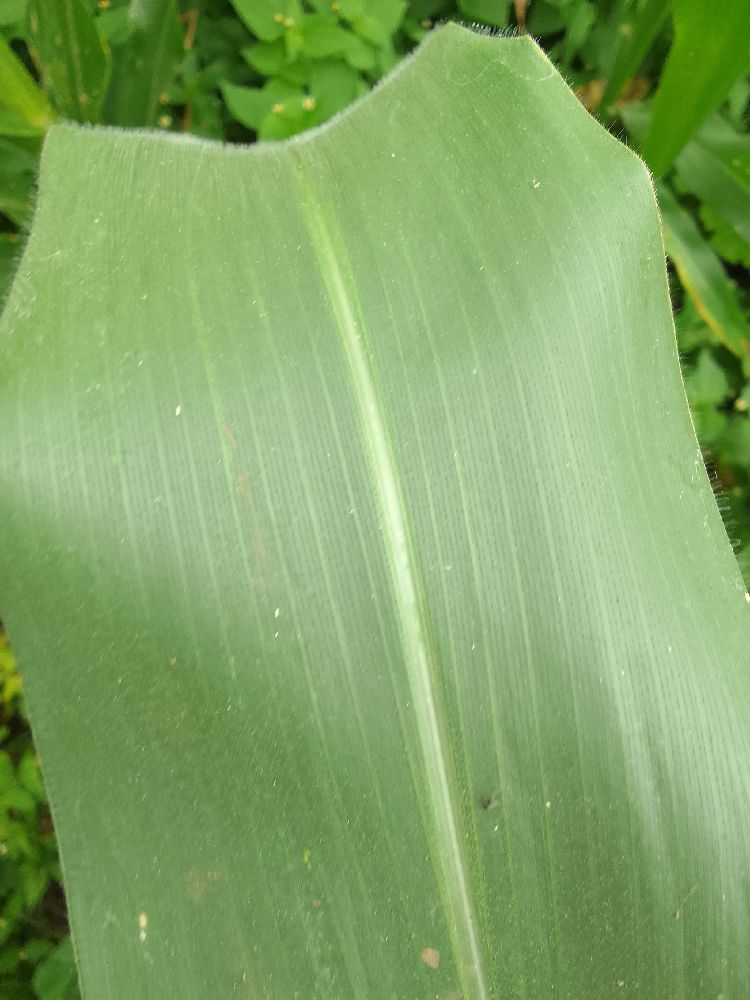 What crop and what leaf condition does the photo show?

maize, healthy
